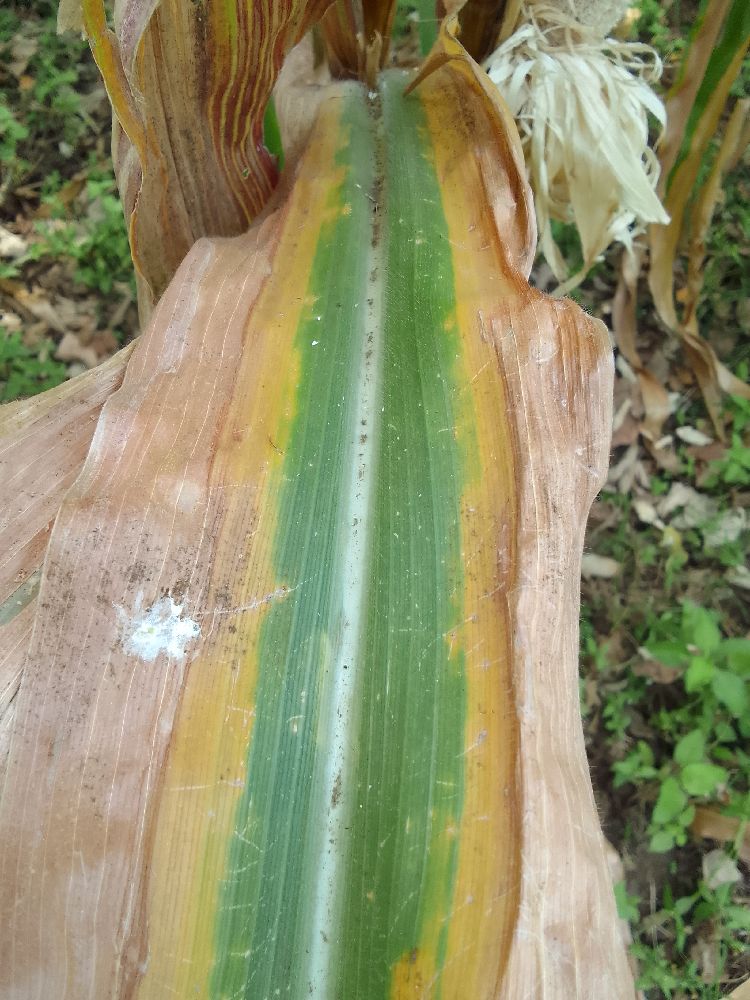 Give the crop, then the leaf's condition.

maize, maize lethal necrosis
